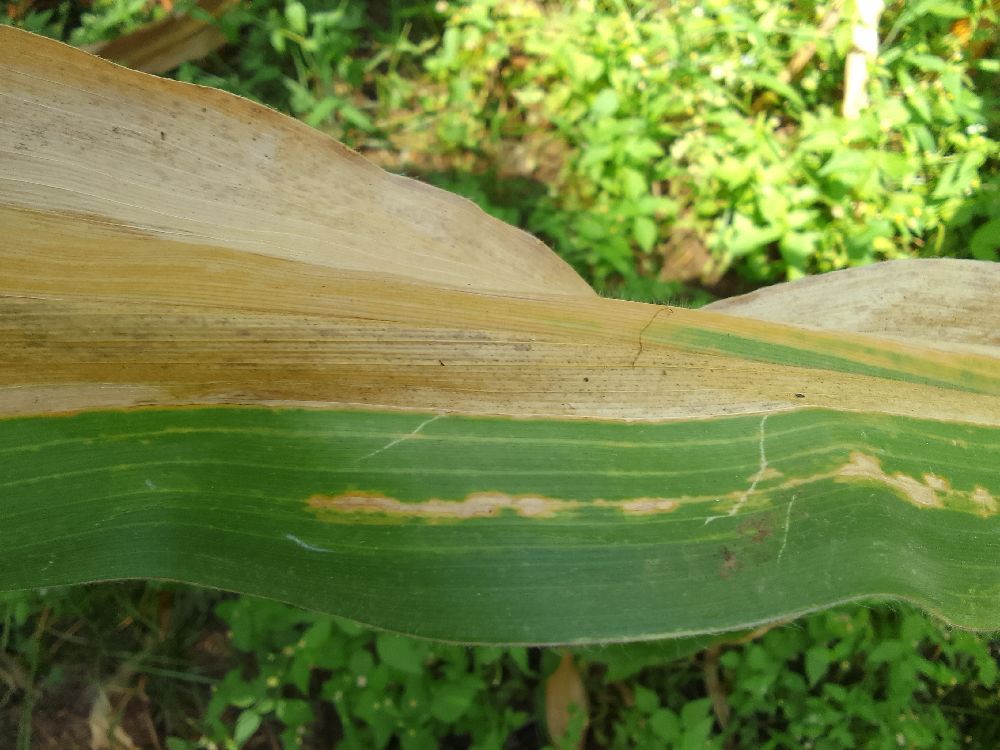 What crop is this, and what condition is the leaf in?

maize, maize lethal necrosis
